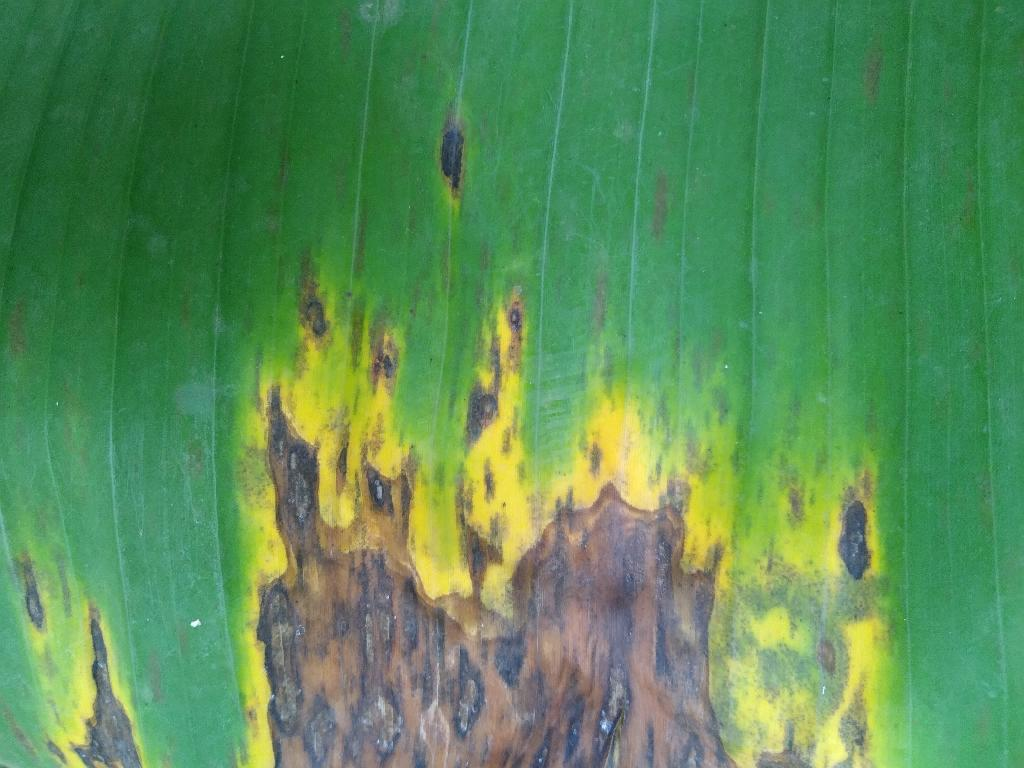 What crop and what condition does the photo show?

banana, black sigatoka
